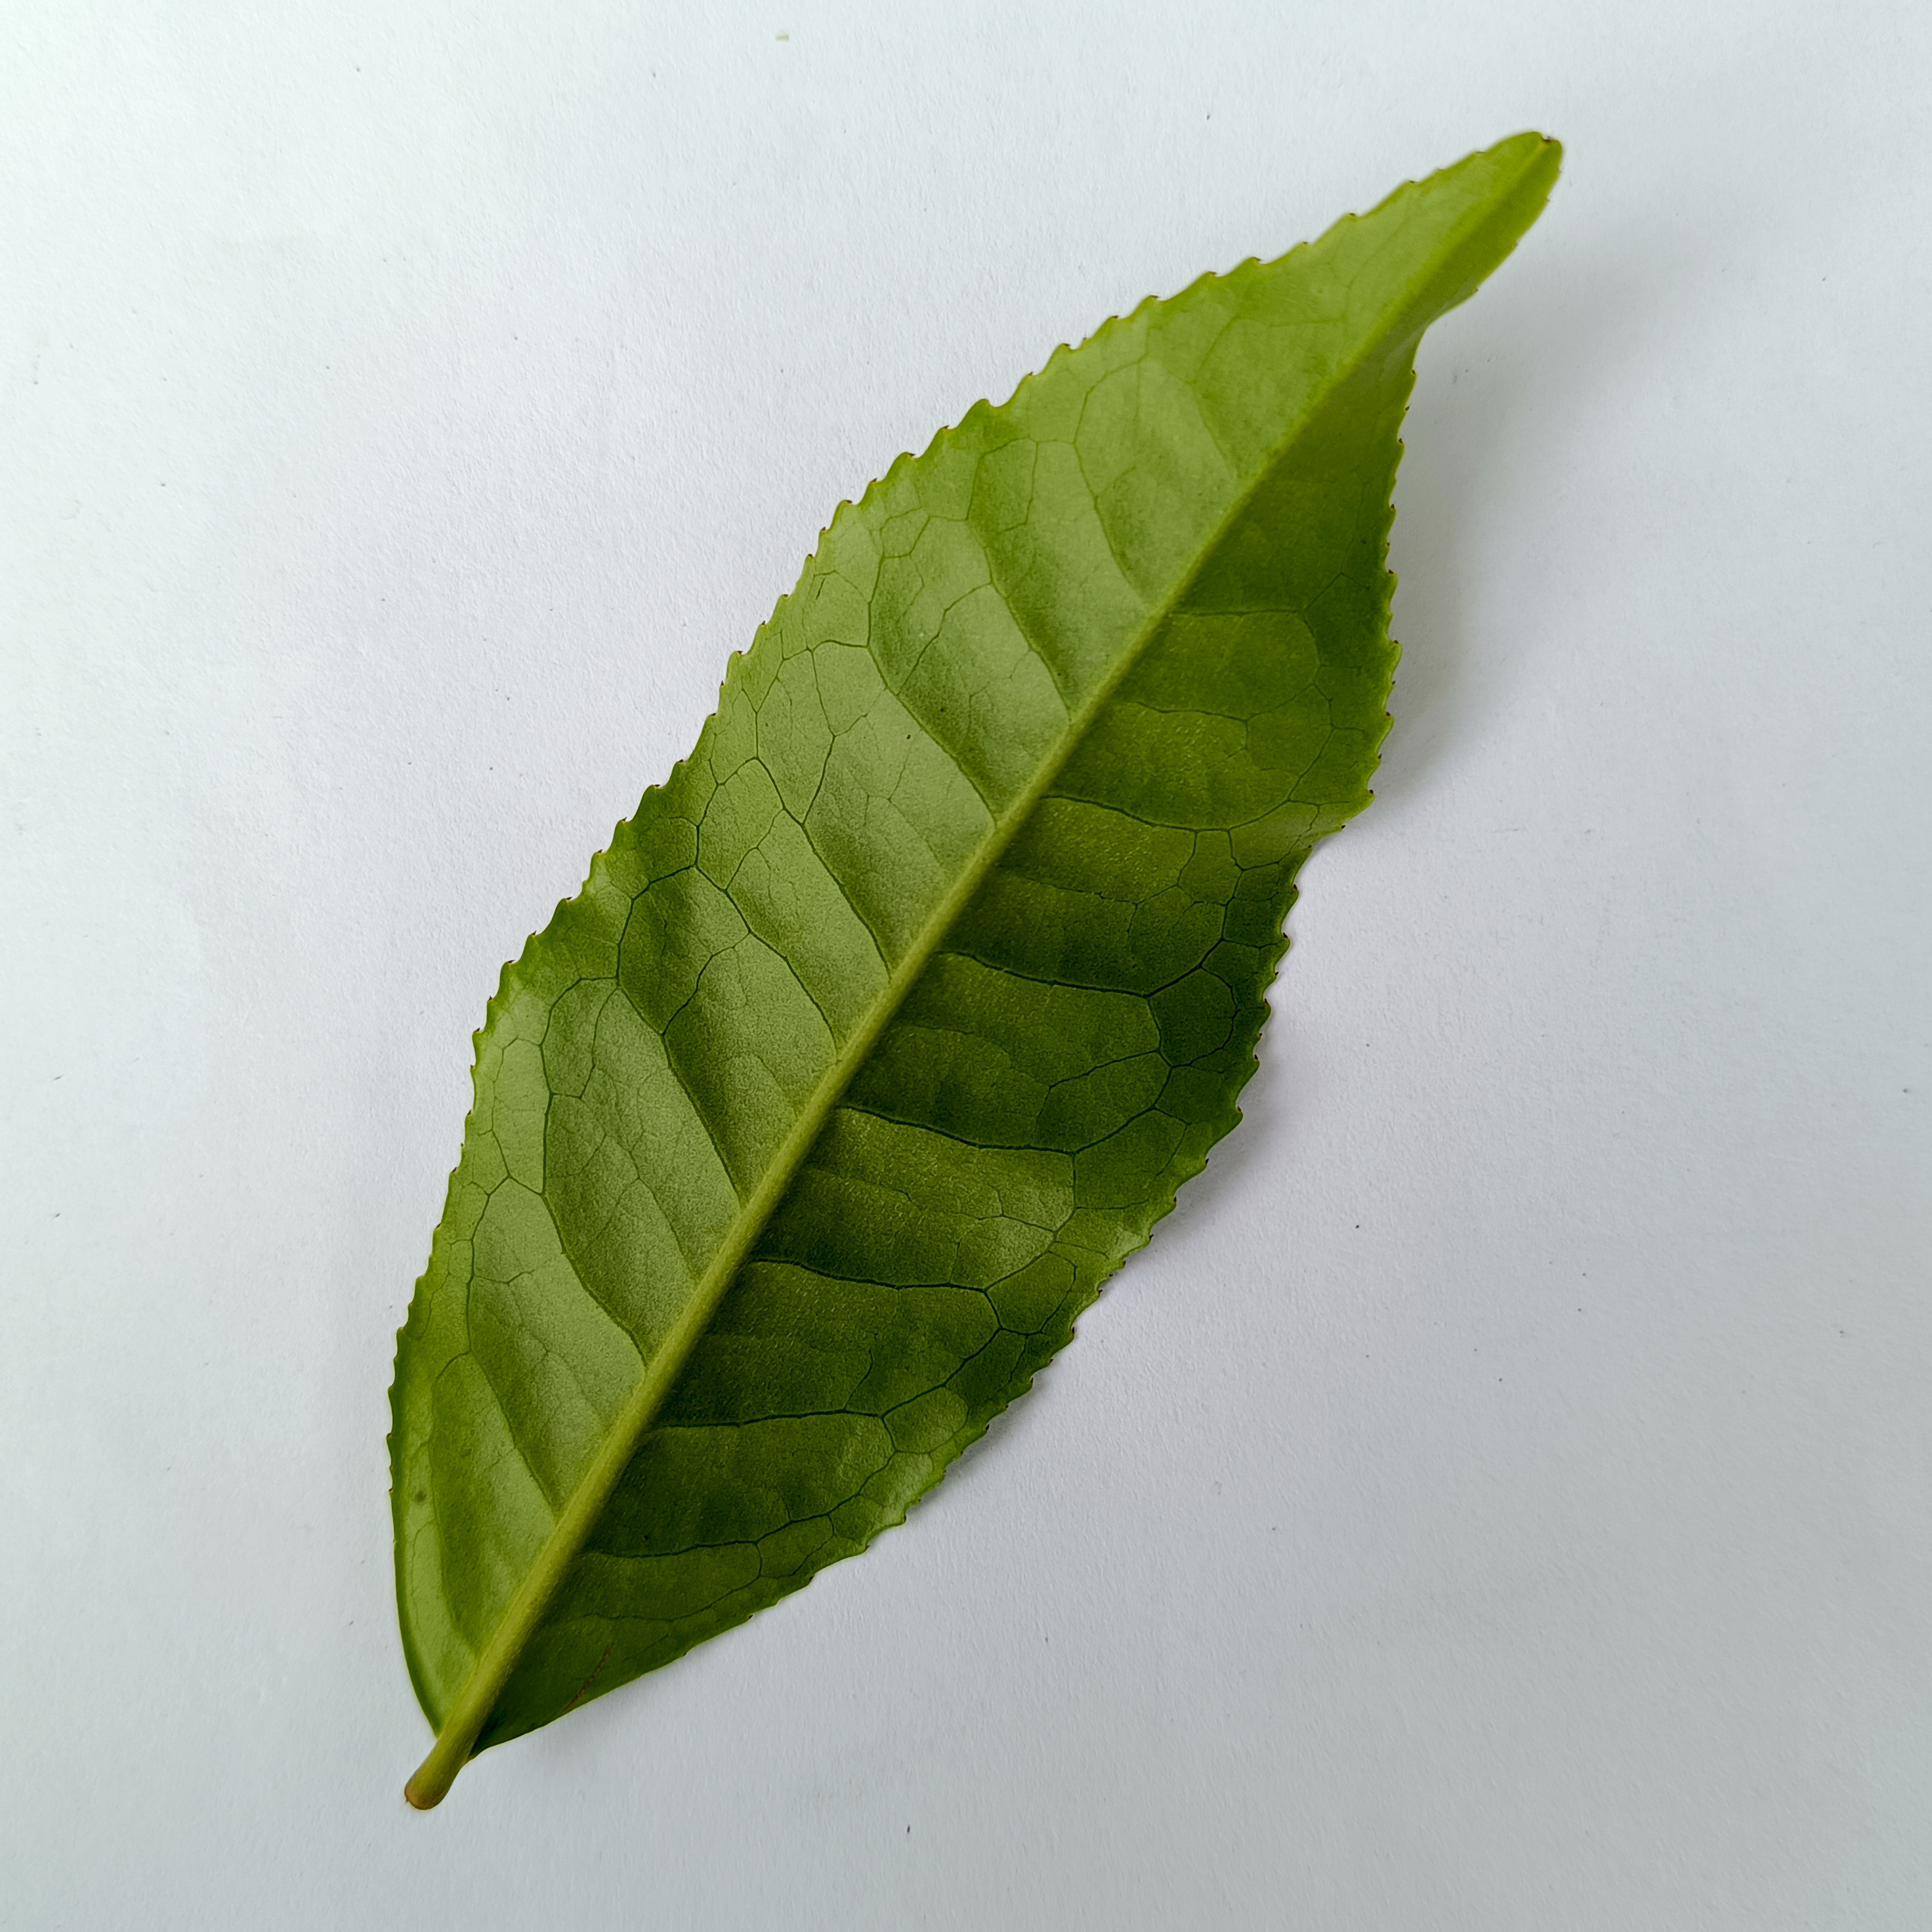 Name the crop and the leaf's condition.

tea, healthy
